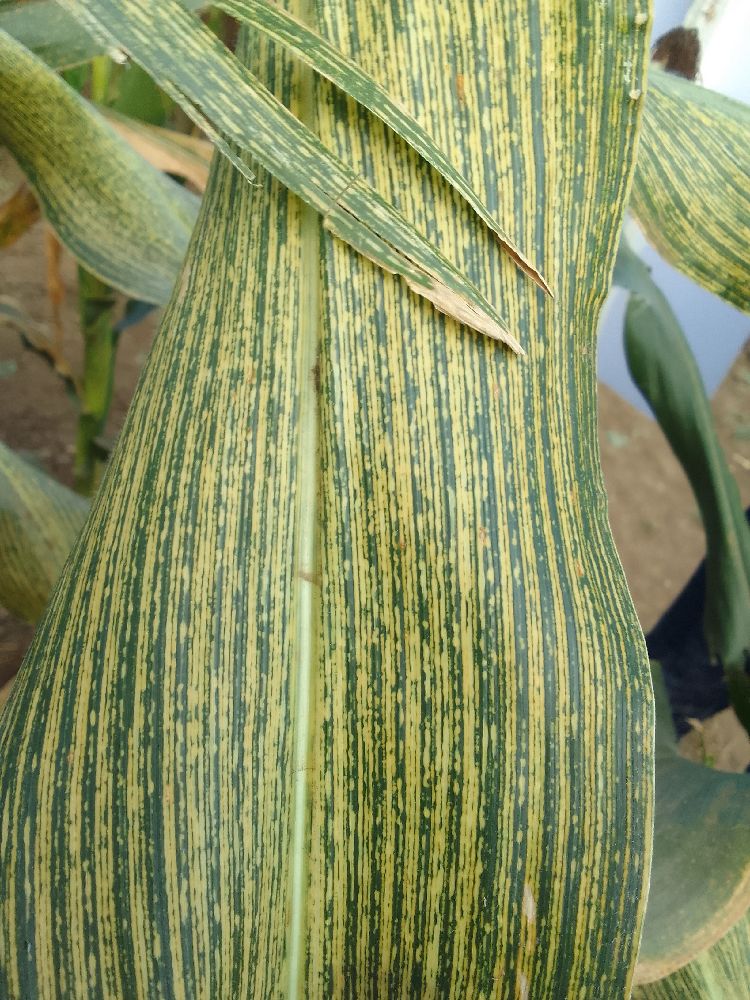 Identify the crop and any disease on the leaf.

maize, maize streak virus
